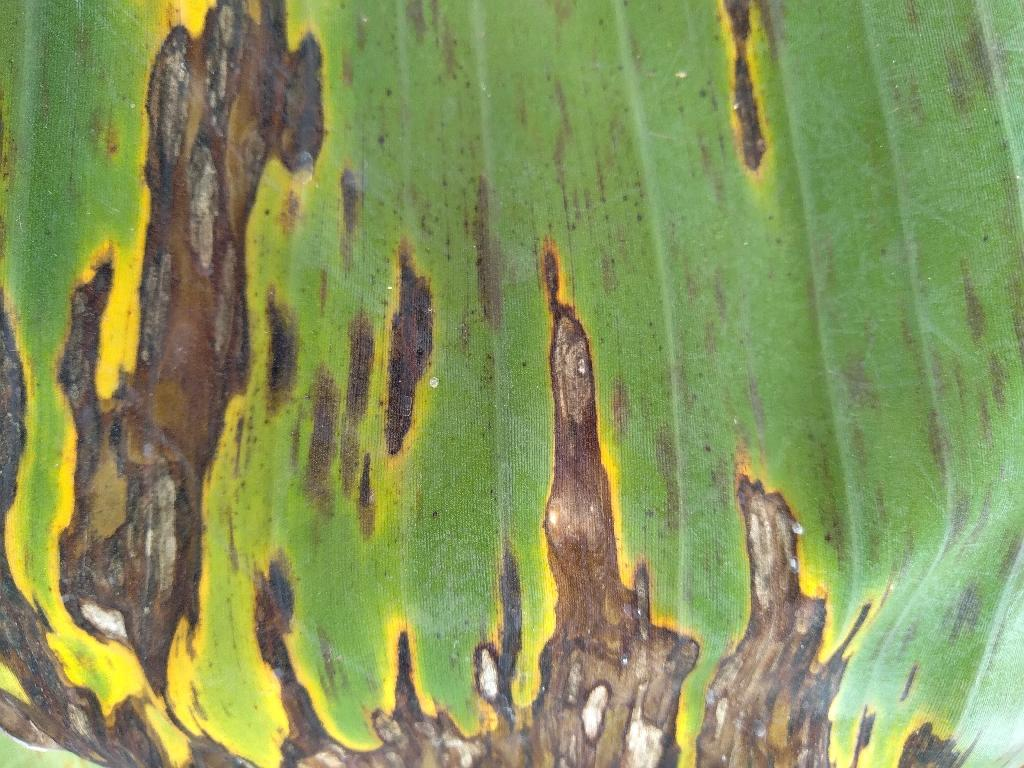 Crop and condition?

banana, black sigatoka
